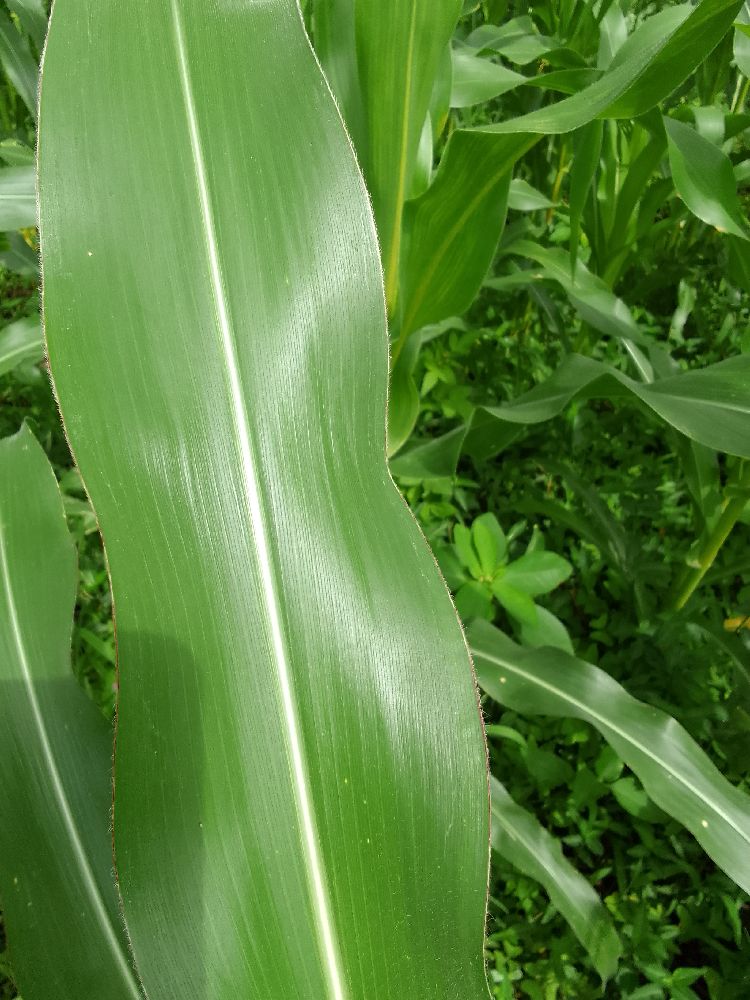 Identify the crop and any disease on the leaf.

maize, healthy
